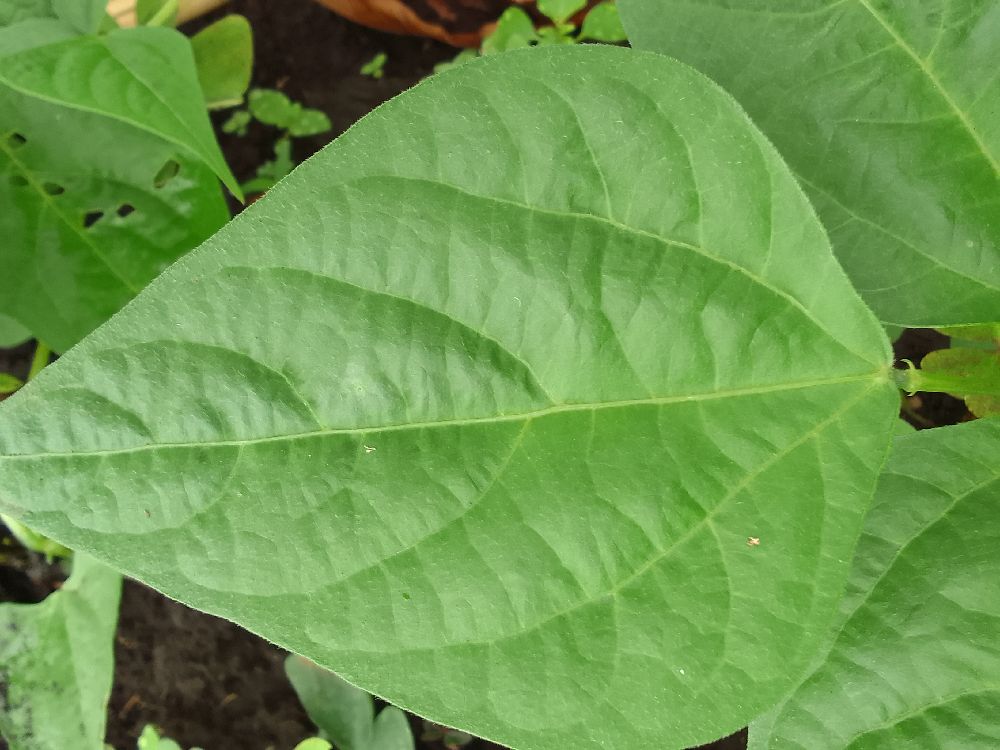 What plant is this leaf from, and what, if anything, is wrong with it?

common bean, healthy
